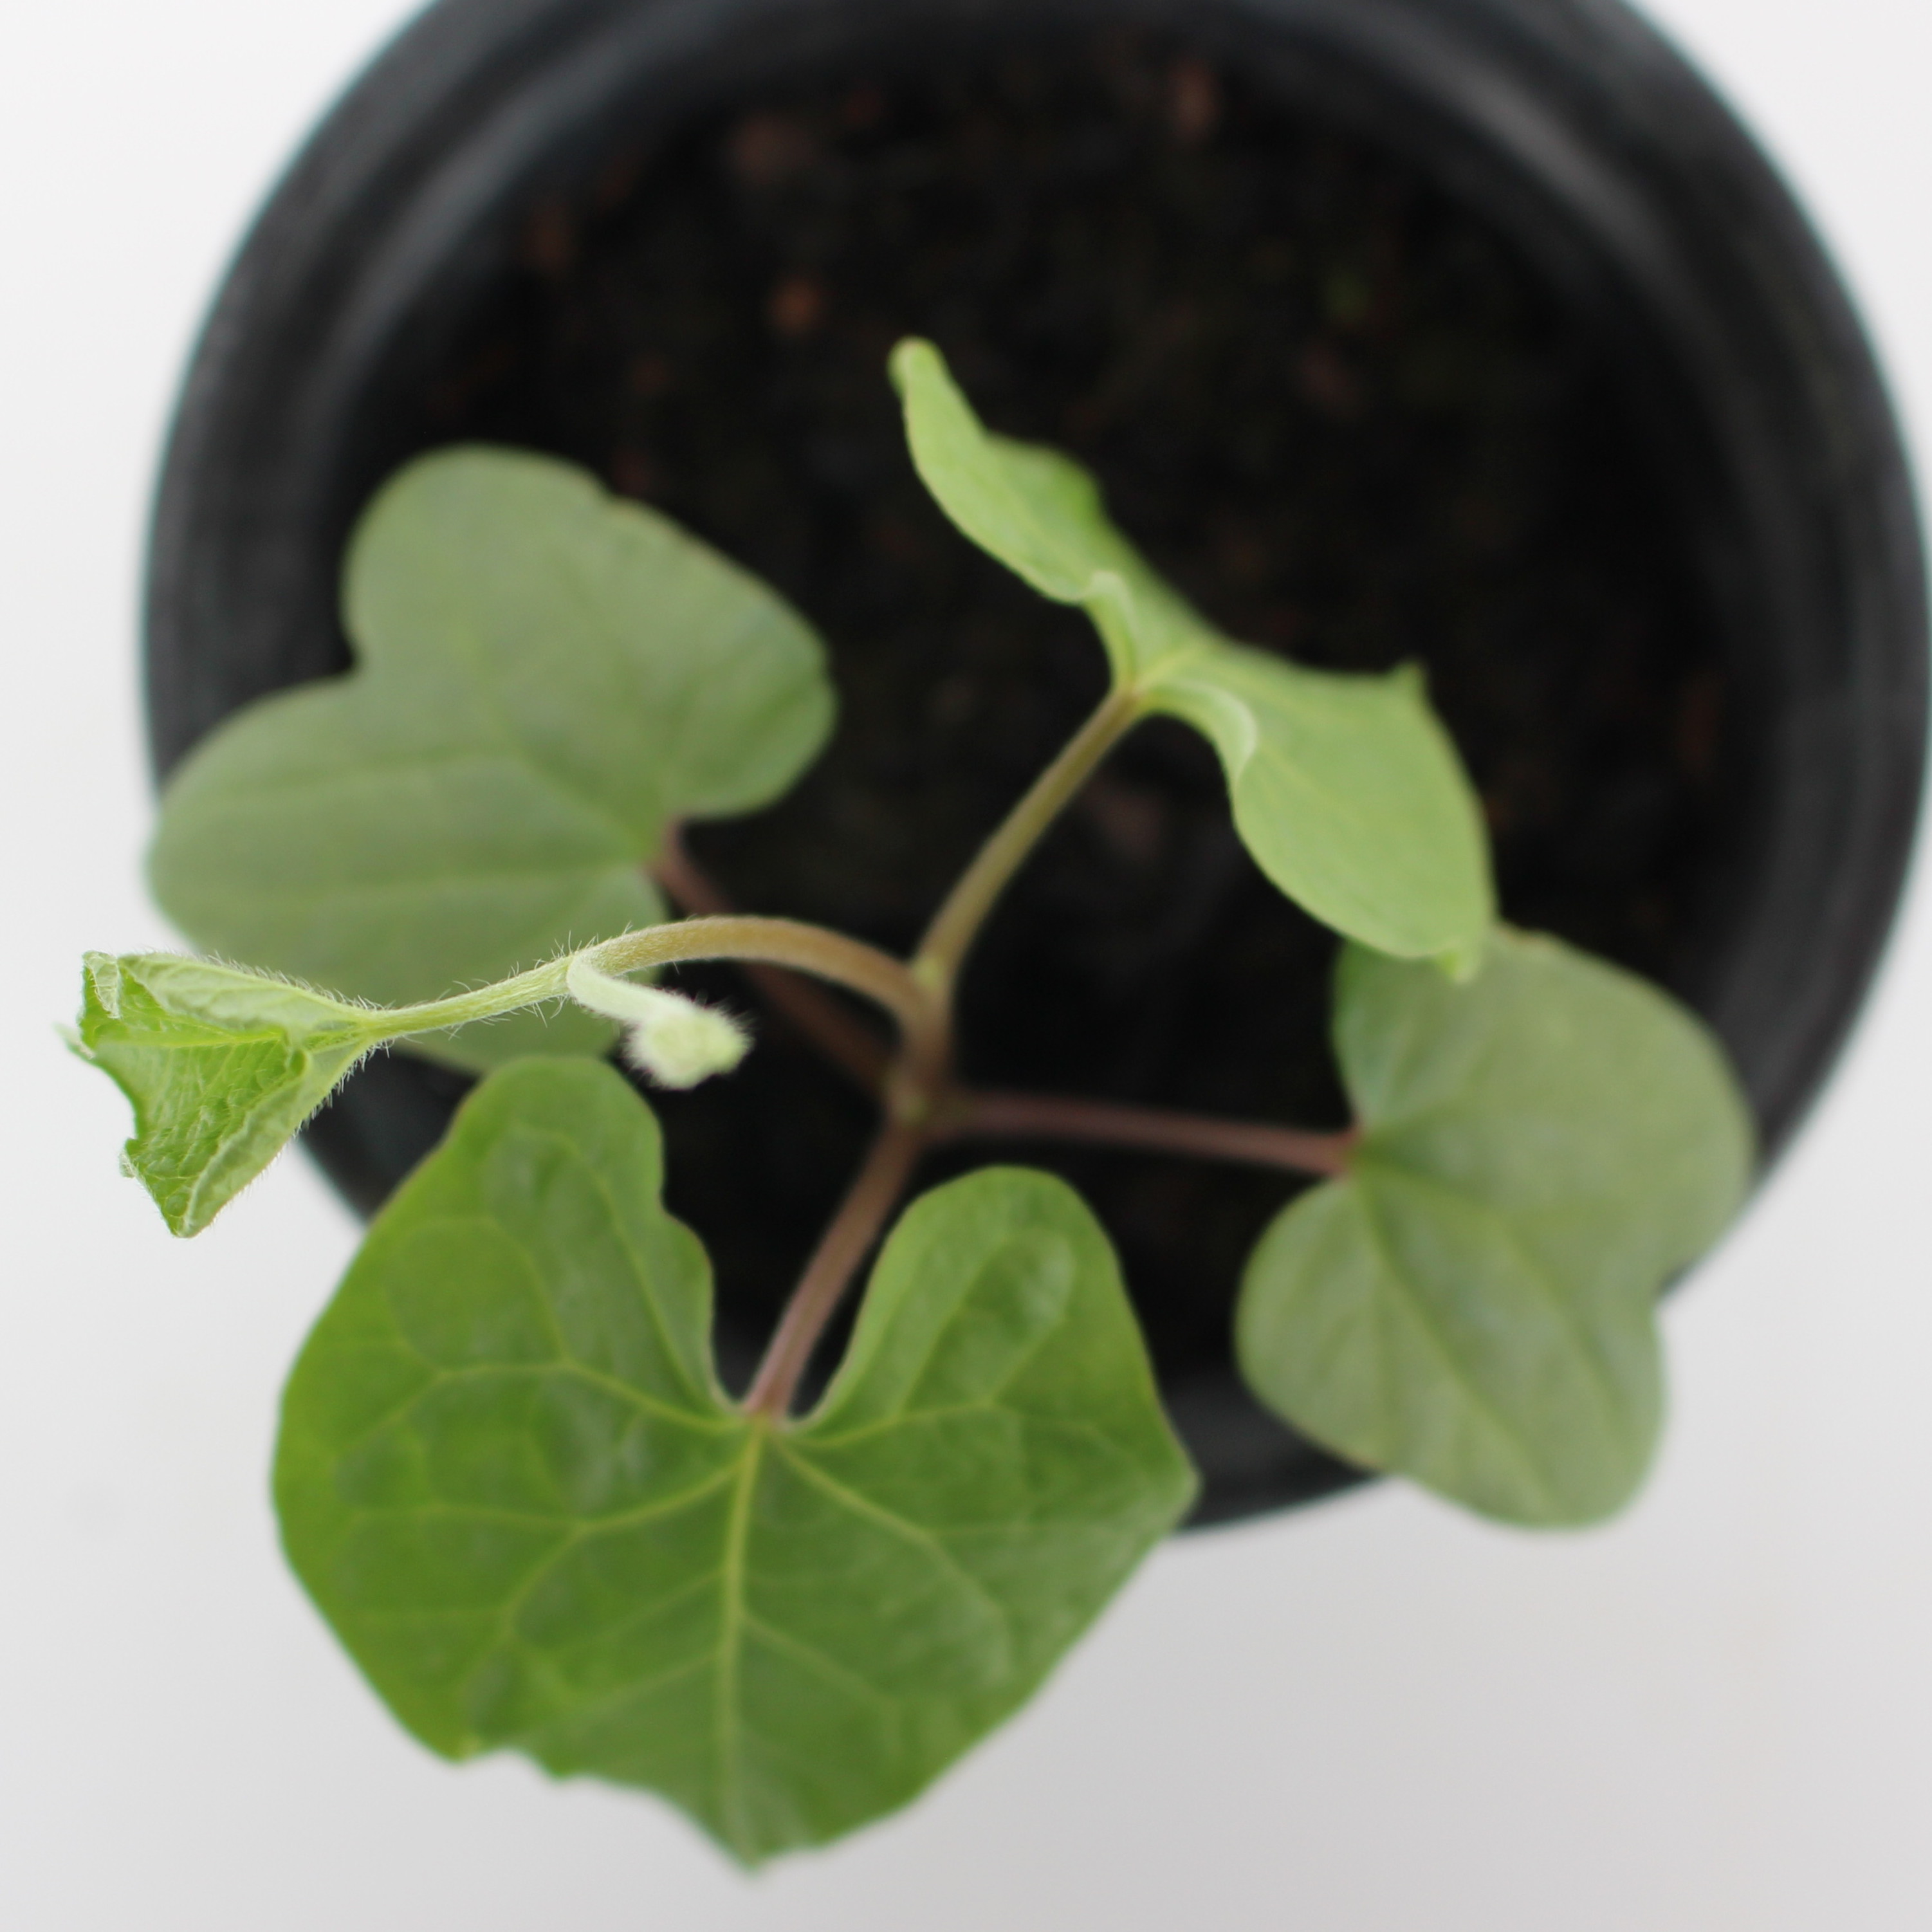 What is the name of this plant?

Convolvulus arvensis
